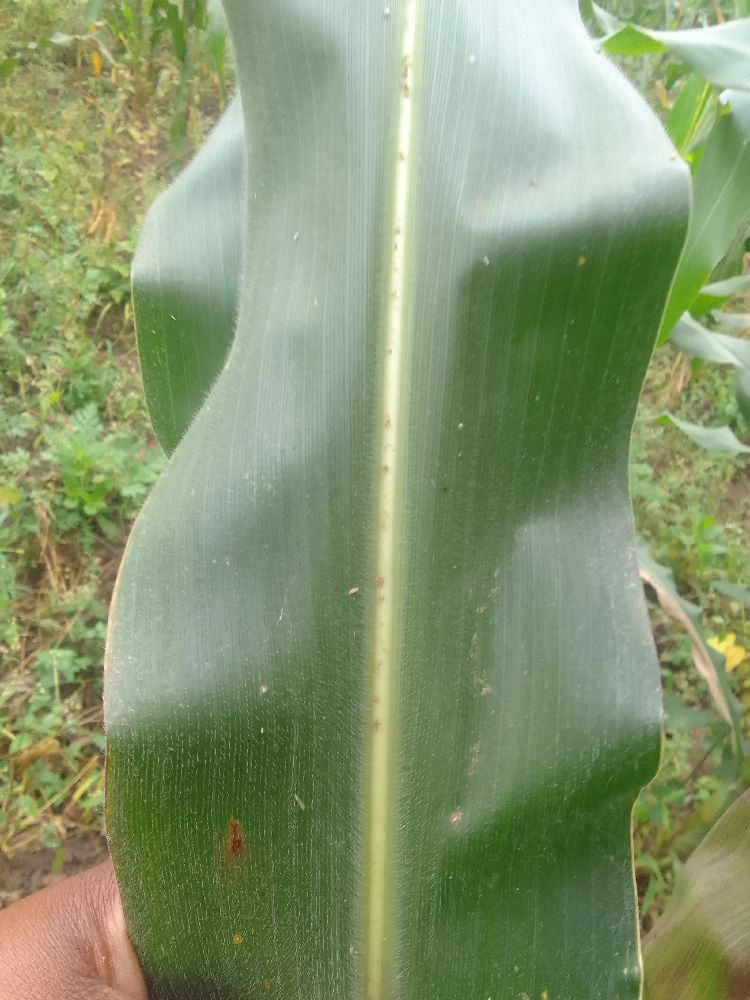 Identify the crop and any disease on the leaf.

maize, healthy
